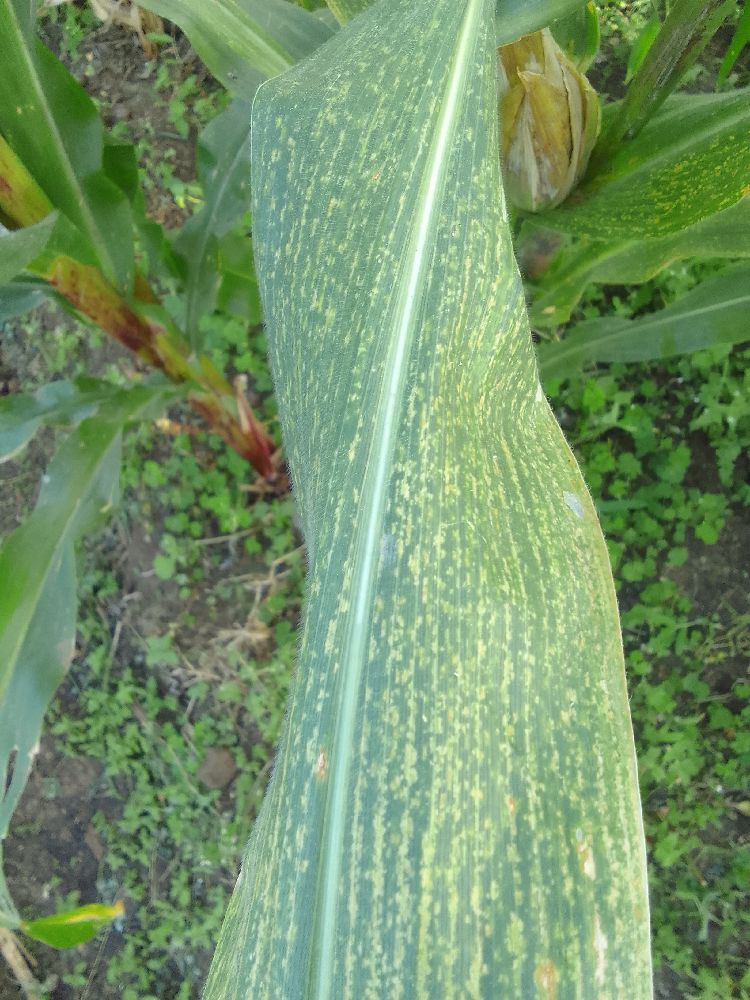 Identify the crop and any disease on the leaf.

maize, maize lethal necrosis
